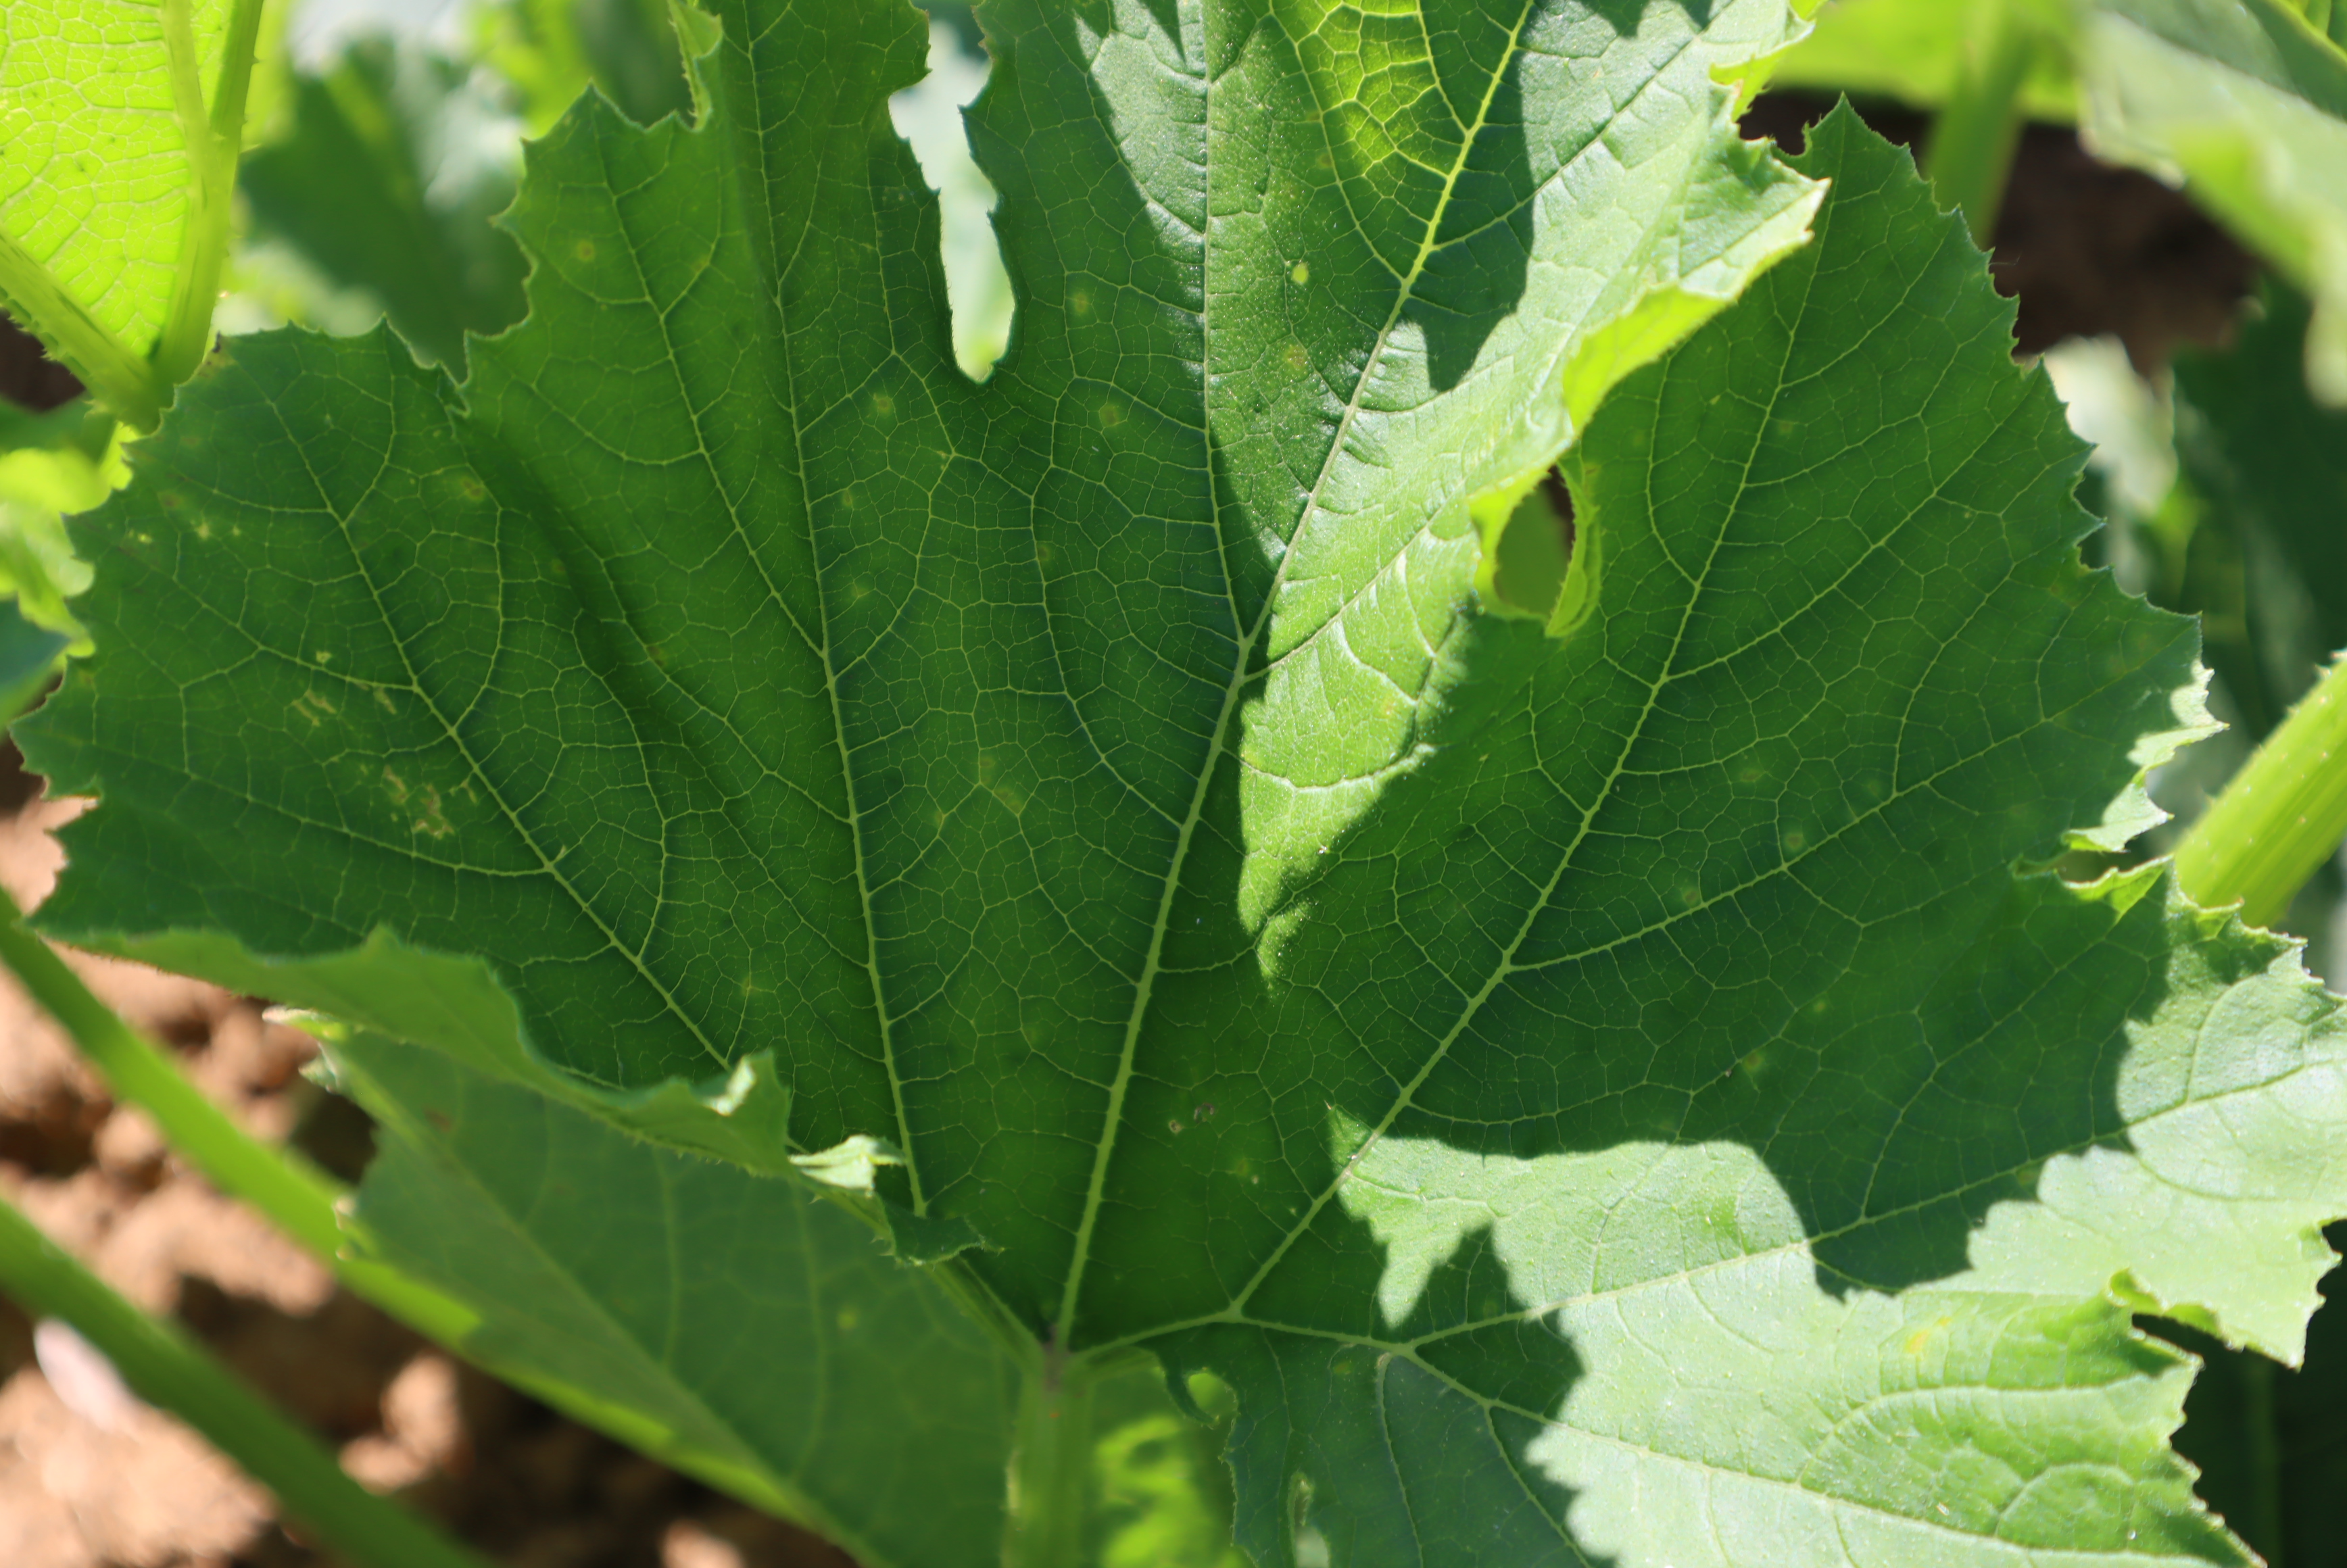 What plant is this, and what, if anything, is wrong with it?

zucchini, bacterial leaf spot, mechanical damage
